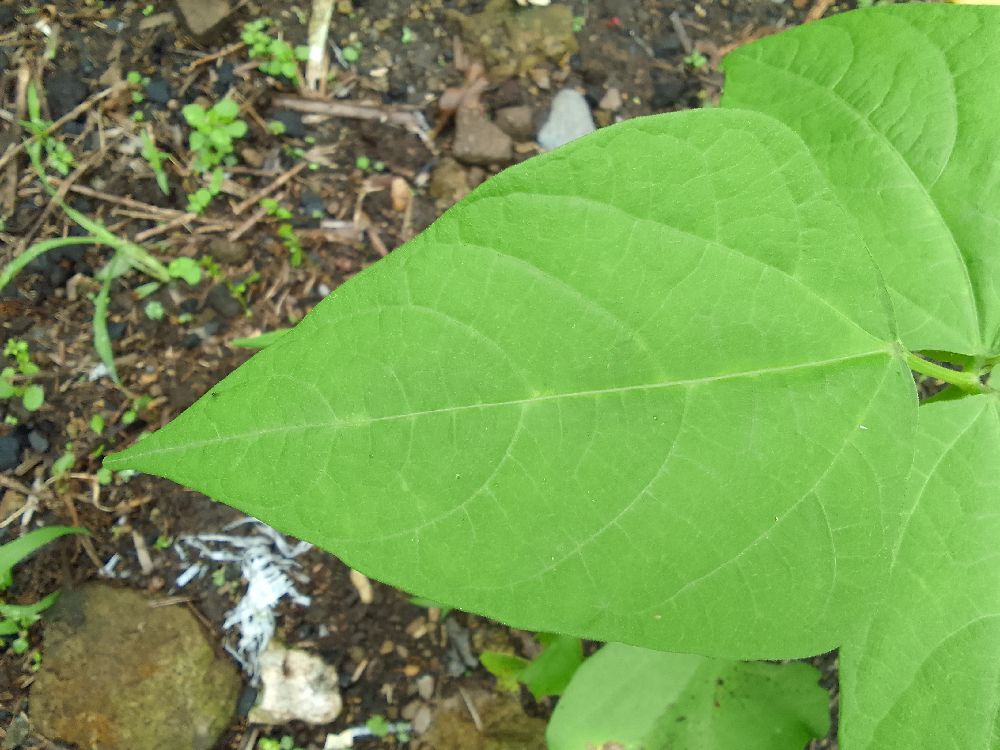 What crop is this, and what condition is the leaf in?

common bean, healthy
